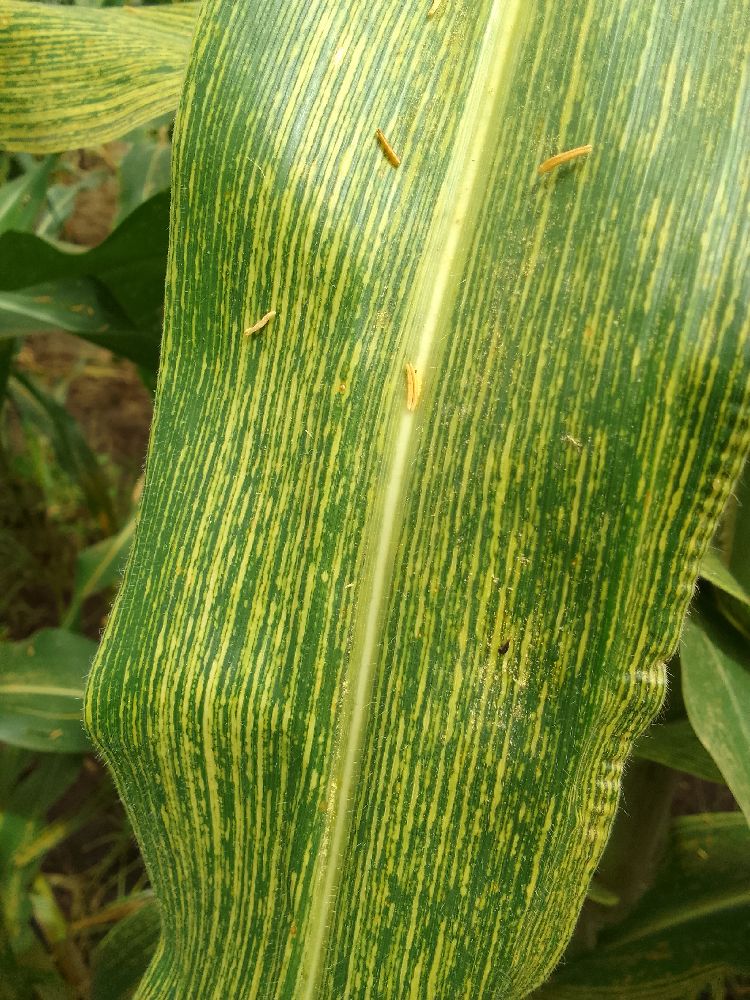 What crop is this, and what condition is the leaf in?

maize, maize streak virus
